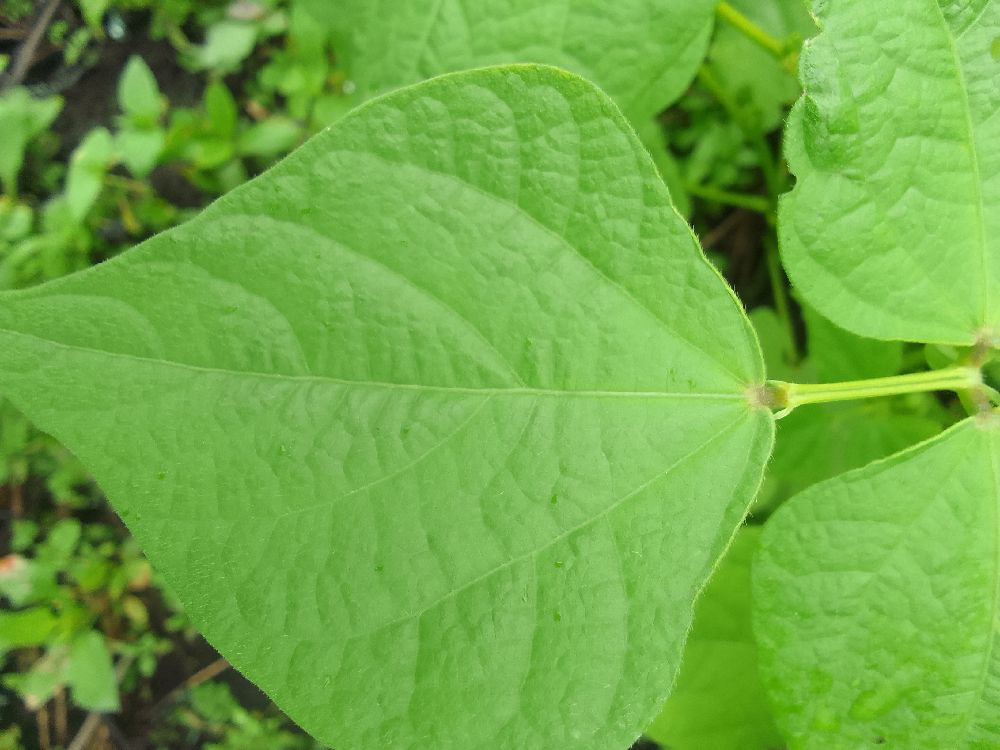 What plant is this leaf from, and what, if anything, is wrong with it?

common bean, healthy
